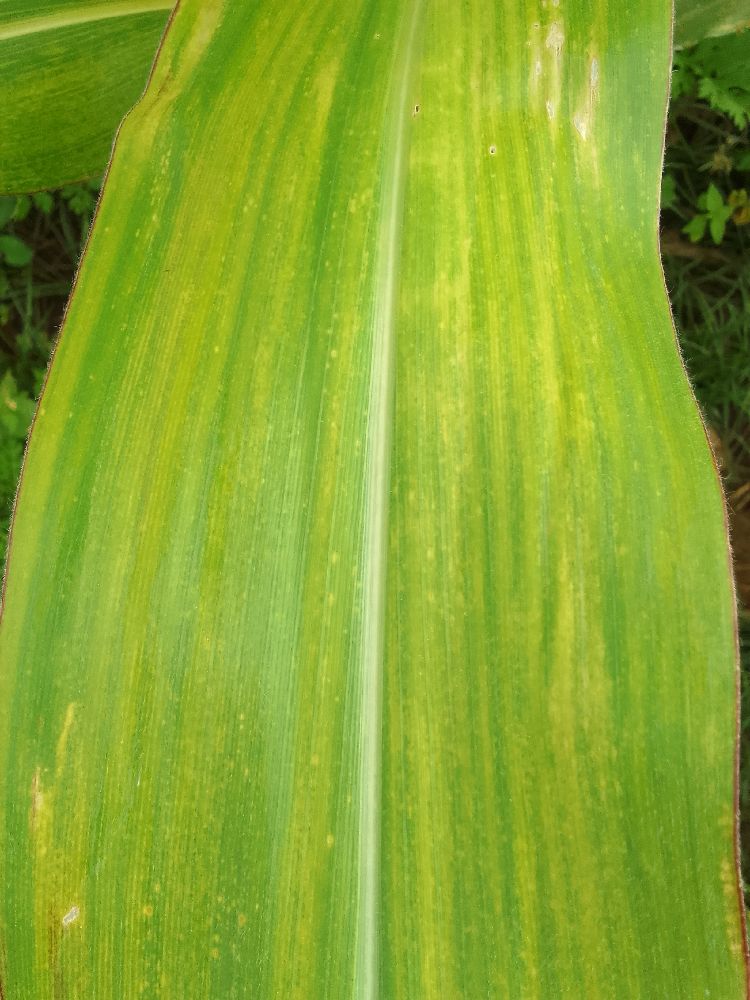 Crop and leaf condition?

maize, maize lethal necrosis
